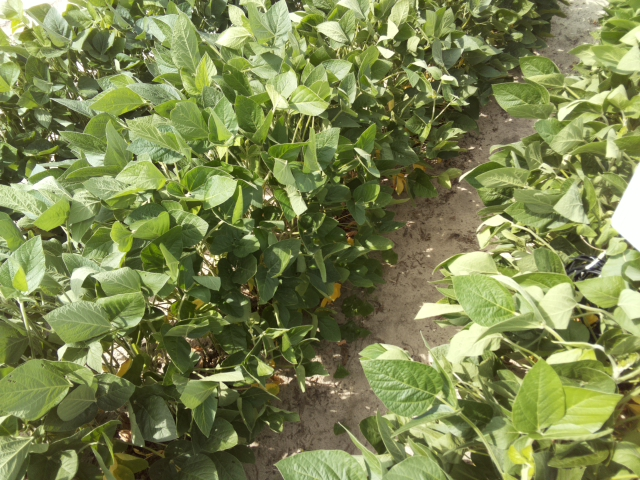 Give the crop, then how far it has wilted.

soybean, leaflets folding inward at secondary pulvinus with no turgor loss in leaflets or petioles
